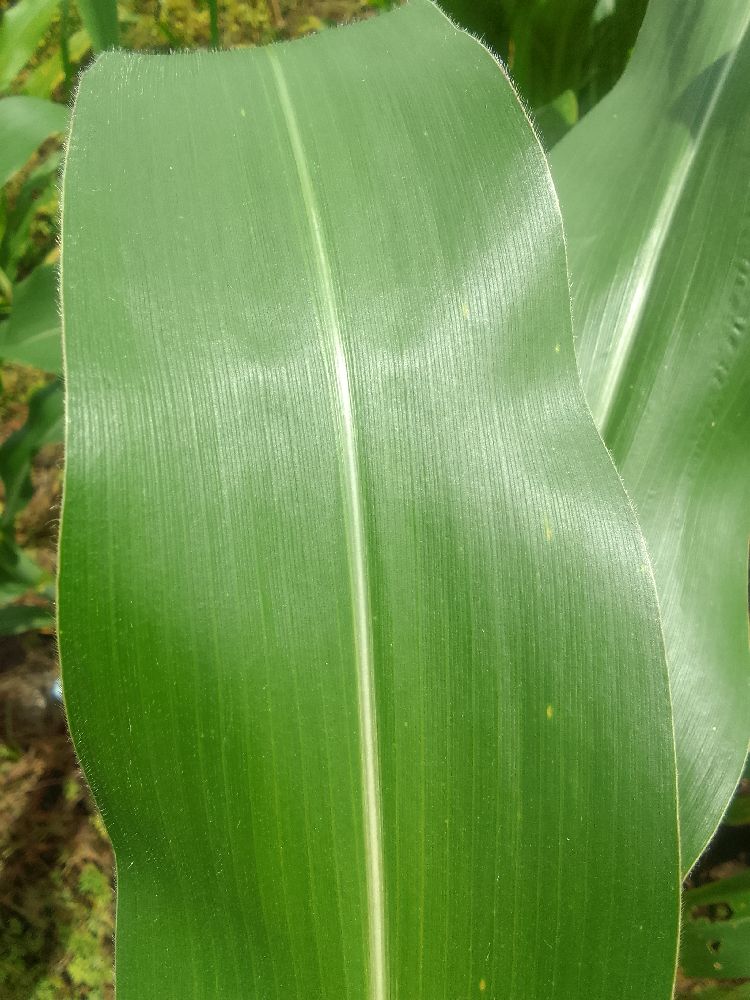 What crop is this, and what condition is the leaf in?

maize, healthy
